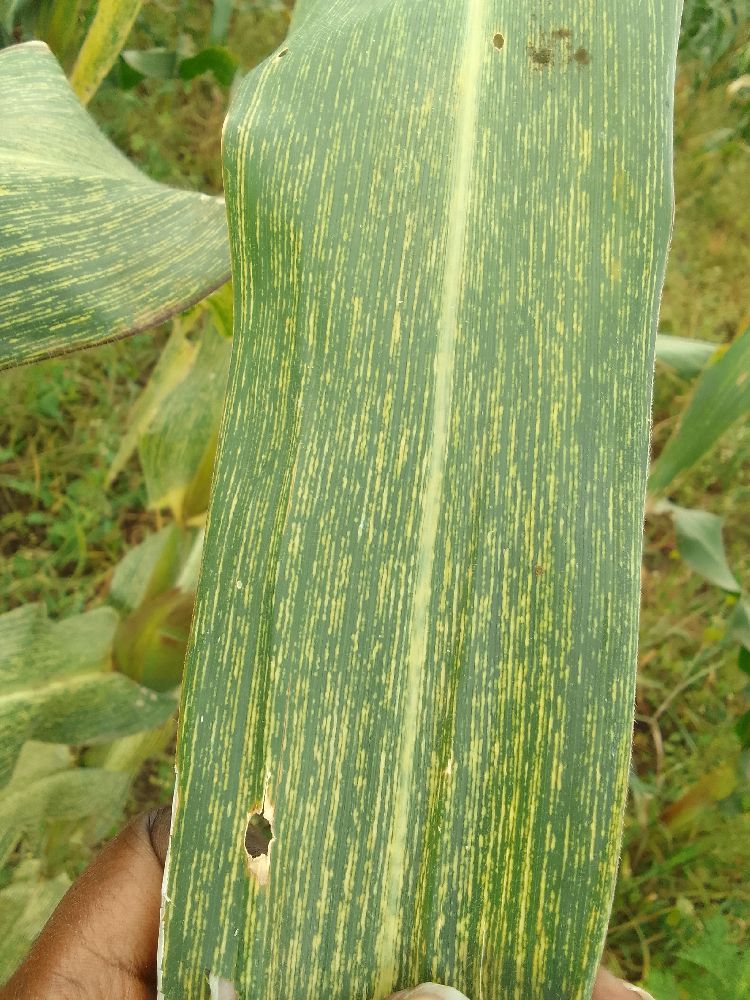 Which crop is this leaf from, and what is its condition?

maize, maize streak virus
